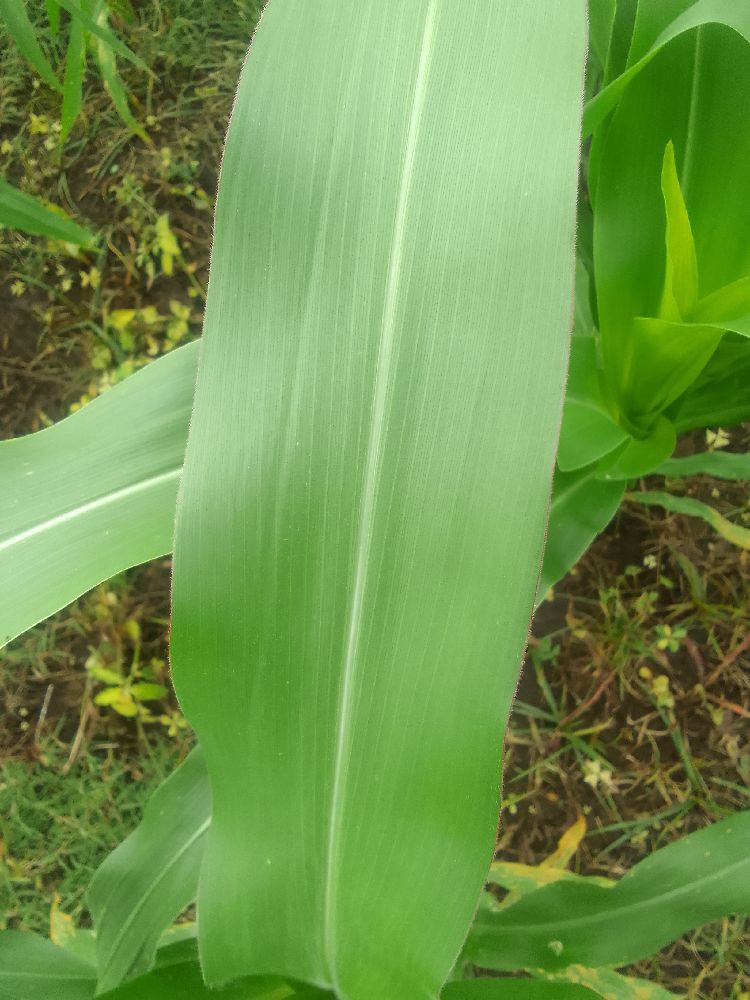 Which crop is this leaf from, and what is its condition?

maize, healthy
